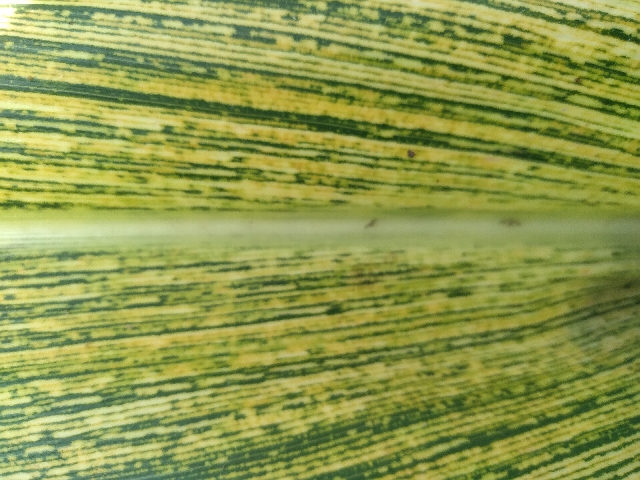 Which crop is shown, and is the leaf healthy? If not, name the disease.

maize, maize streak virus
